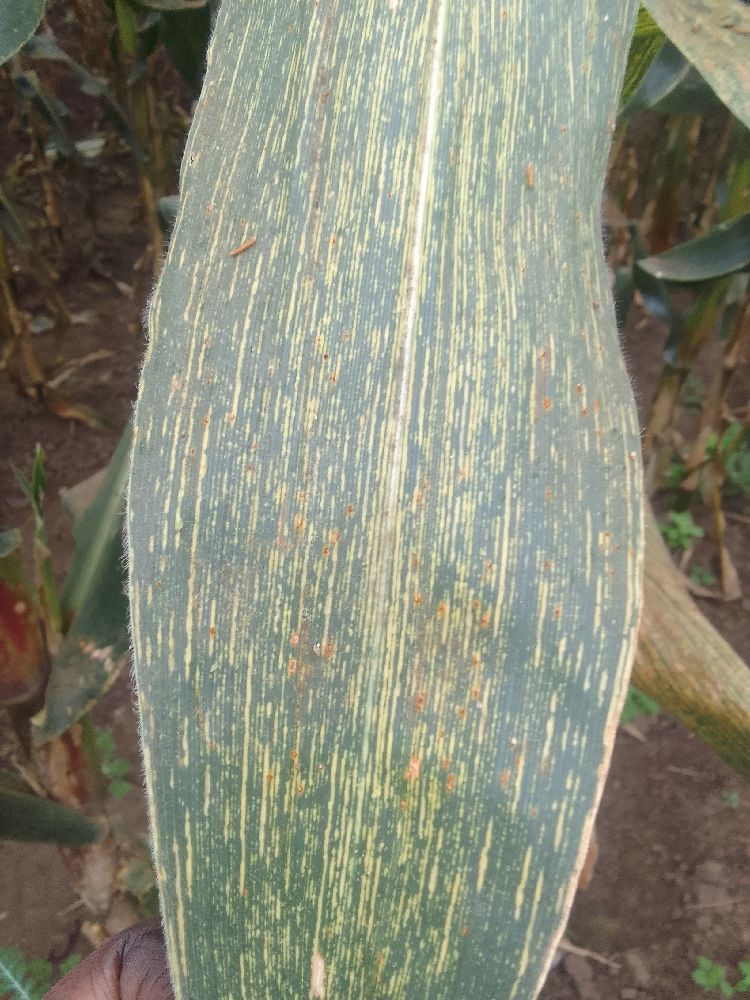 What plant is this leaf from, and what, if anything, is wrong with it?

maize, maize streak virus
